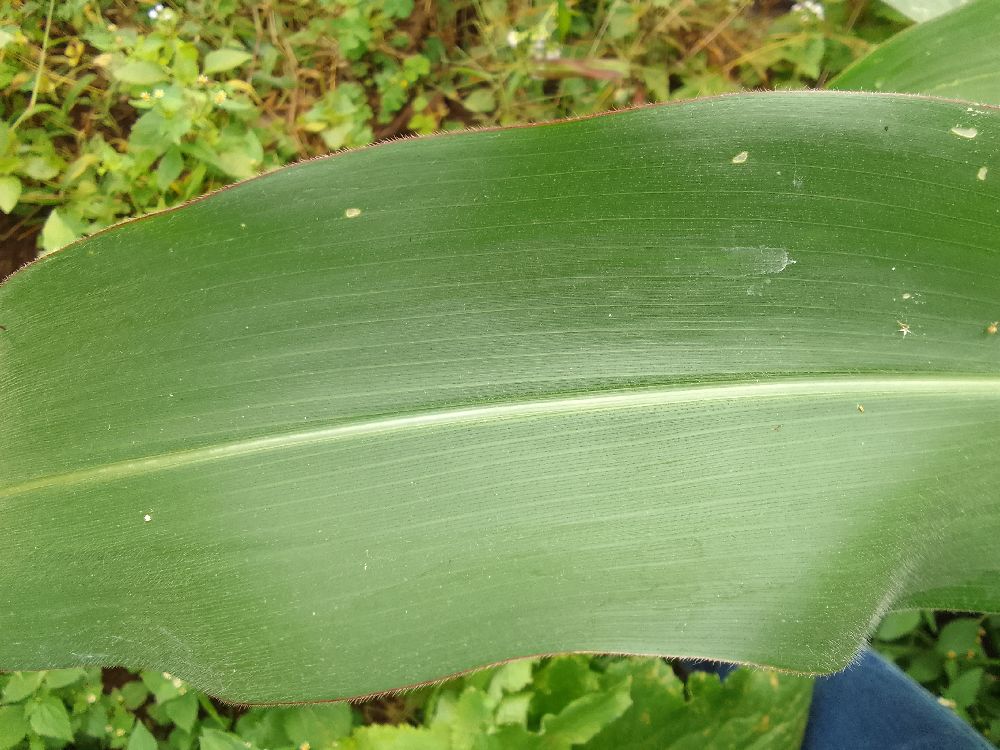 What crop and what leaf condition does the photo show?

maize, healthy
